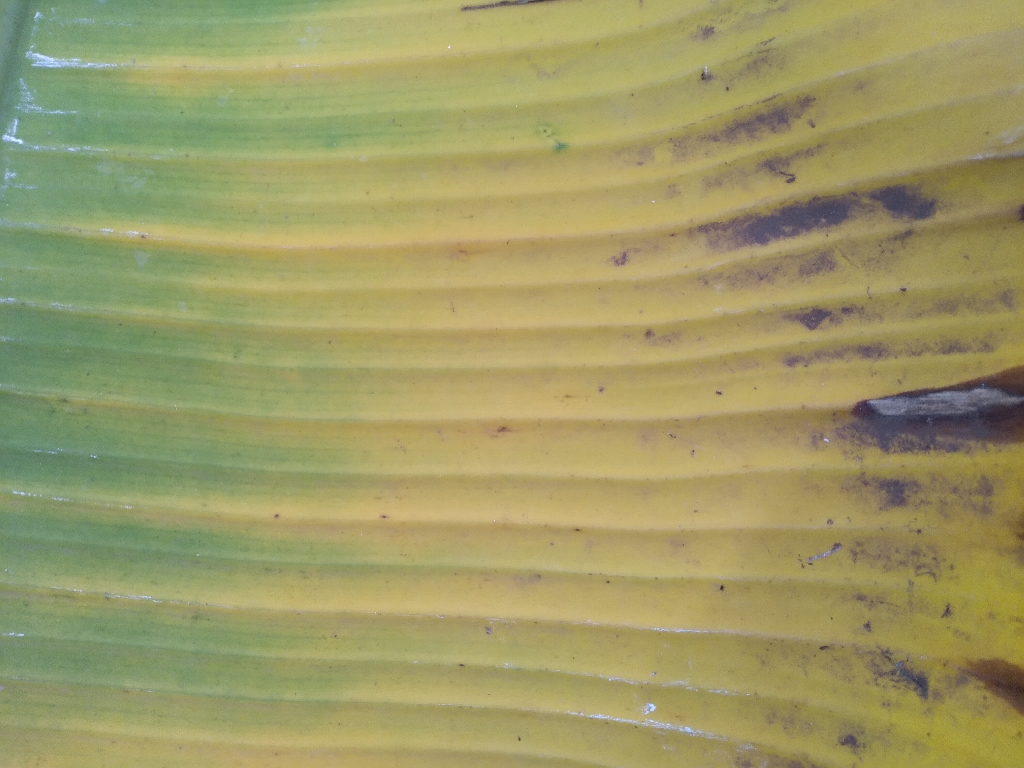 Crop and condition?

banana, fusarium wilt race 1
